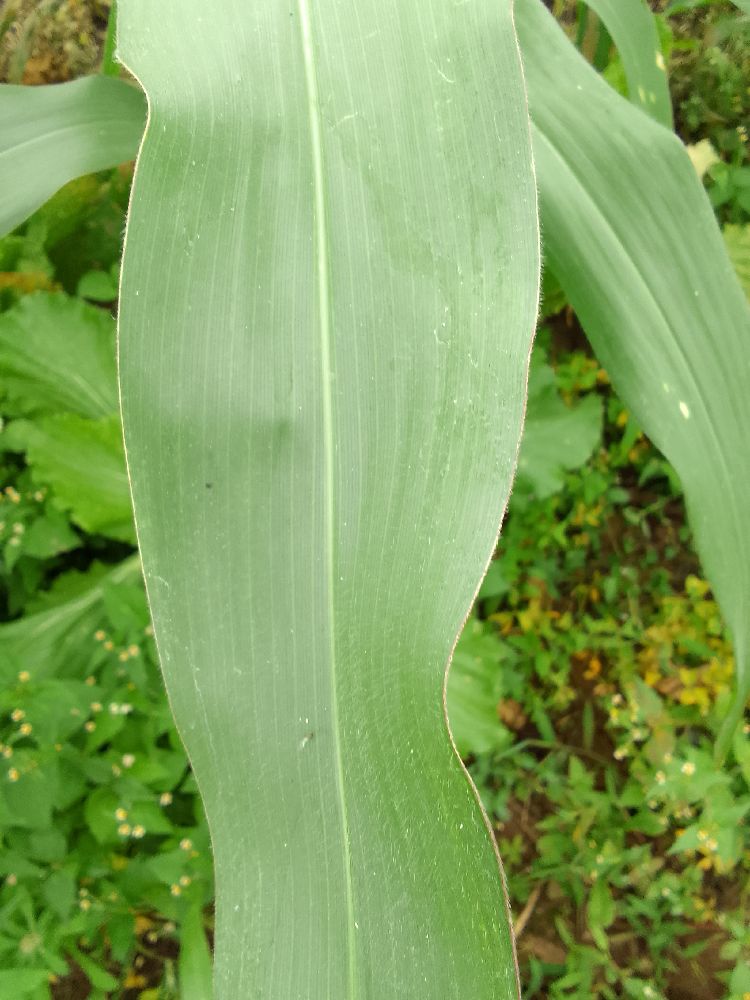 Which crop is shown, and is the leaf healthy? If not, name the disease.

maize, healthy
